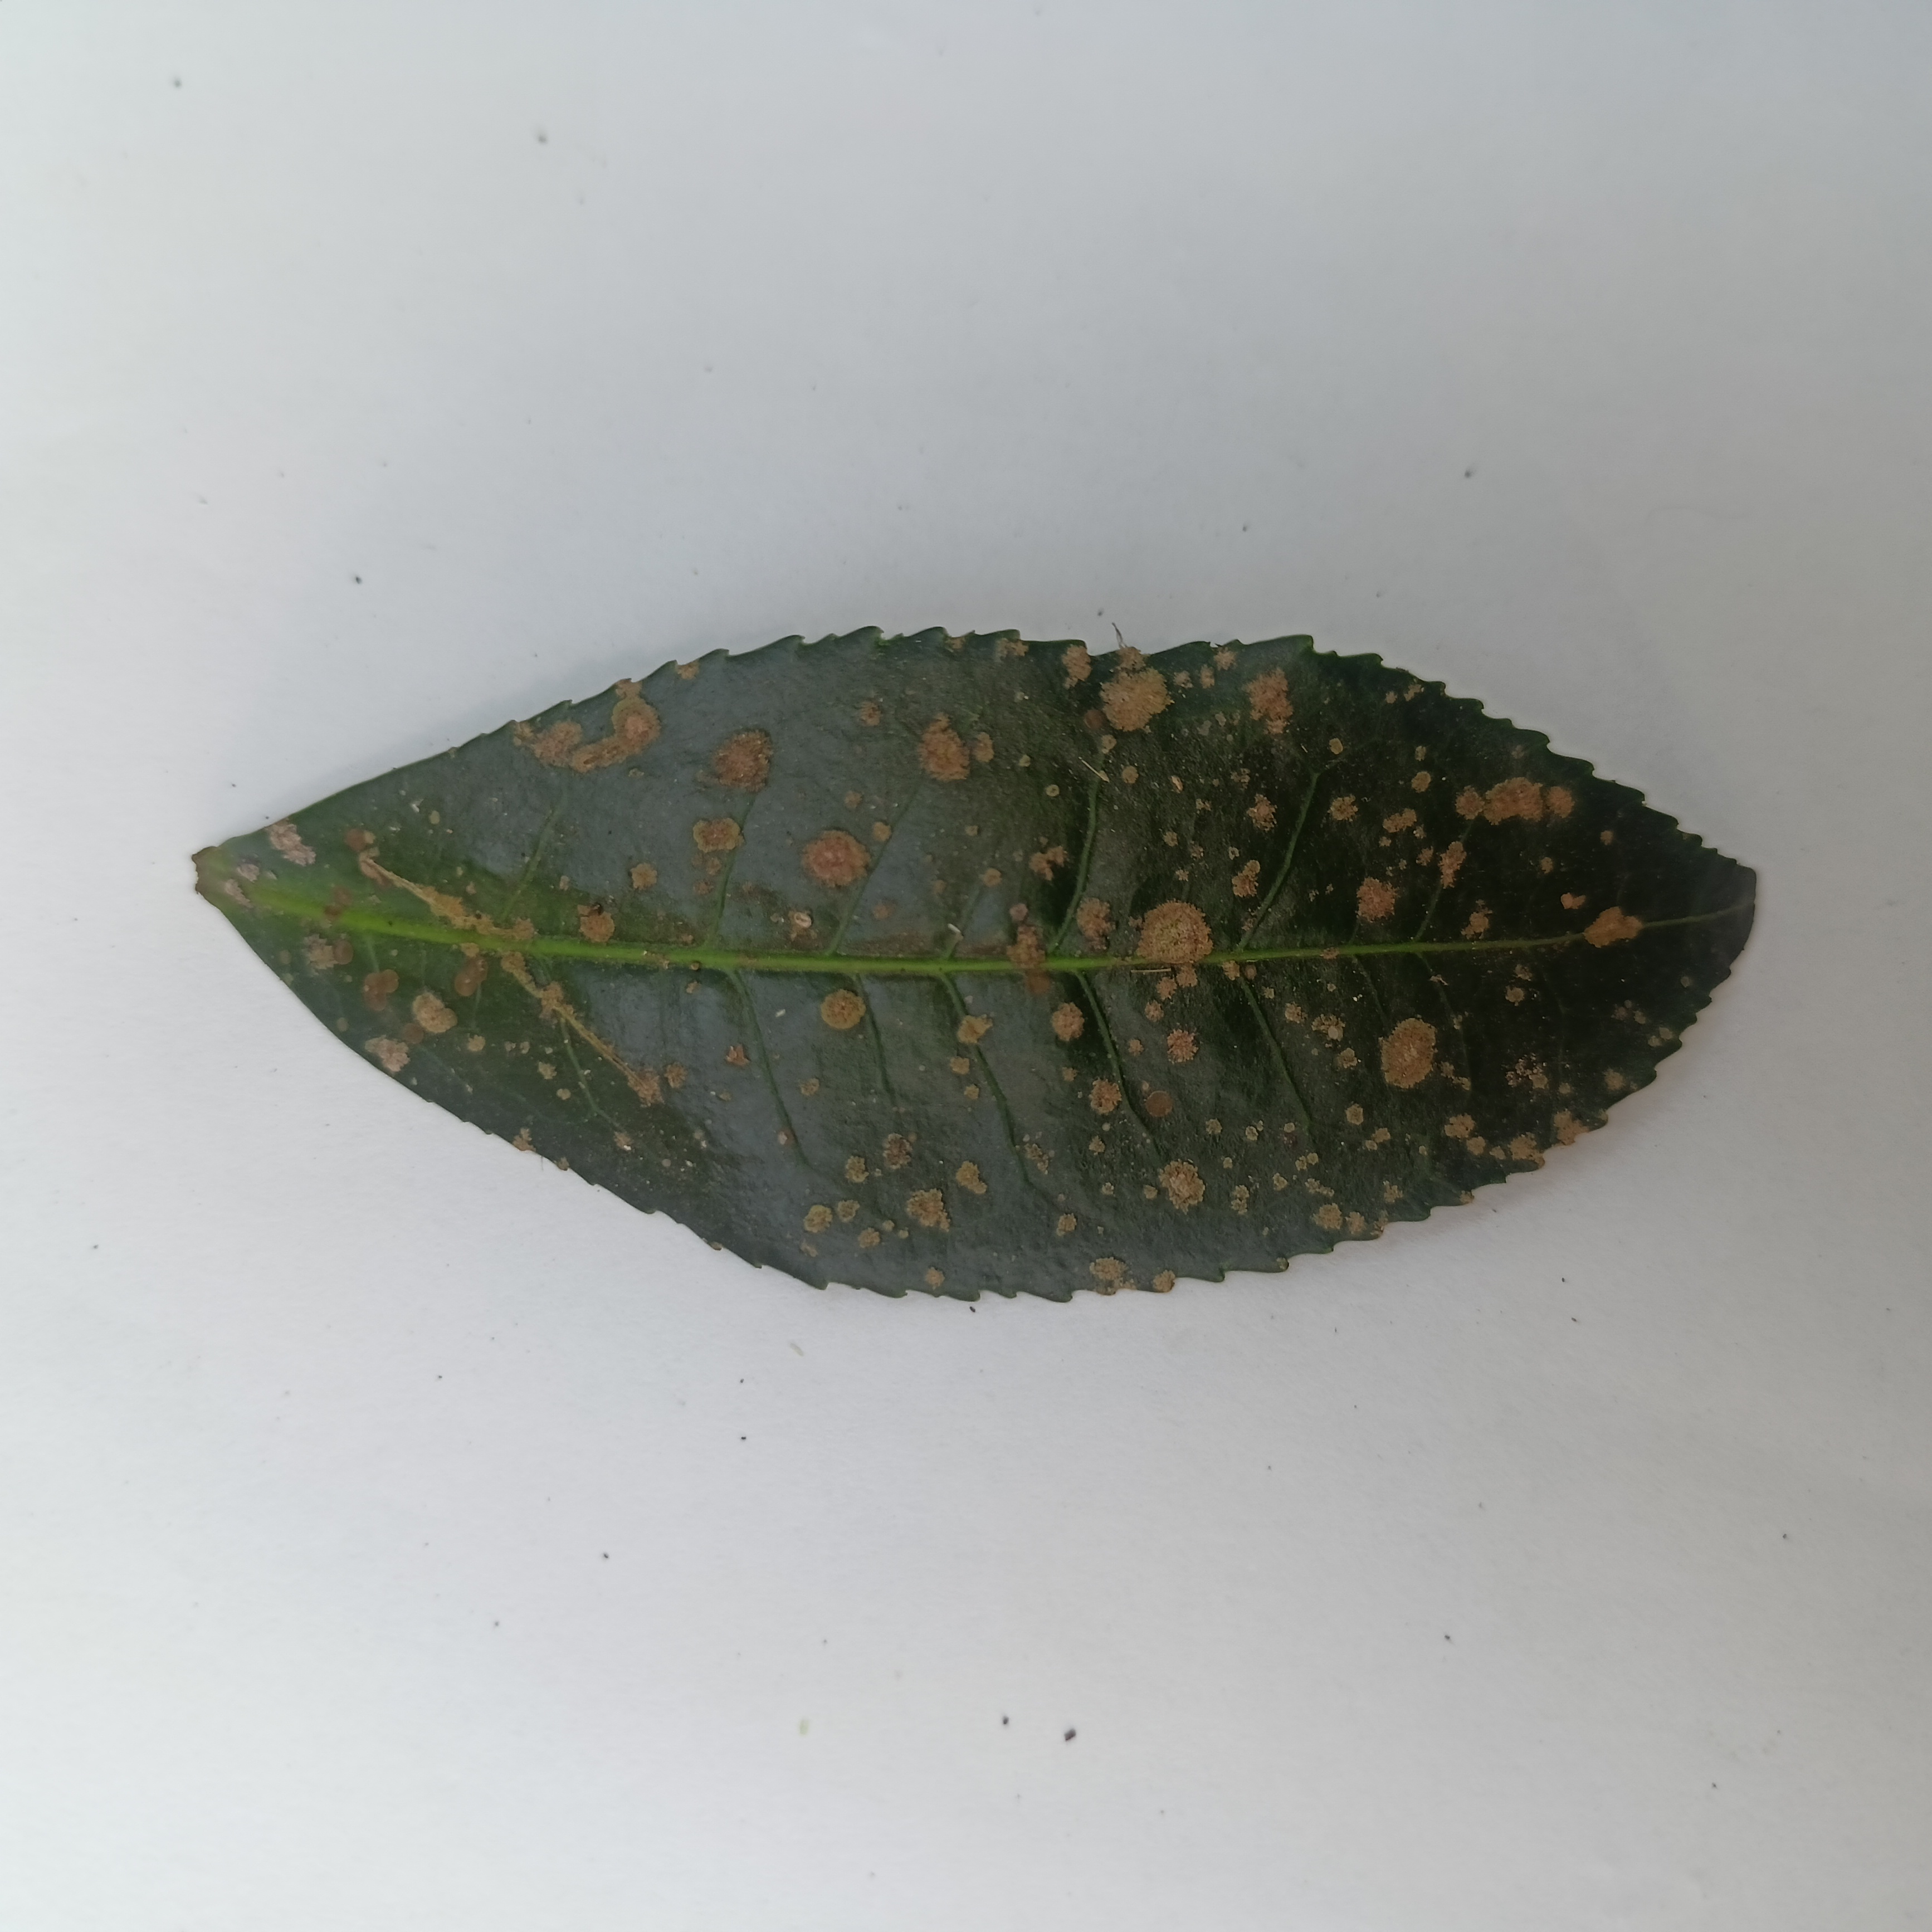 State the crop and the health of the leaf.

tea, algal leaf
